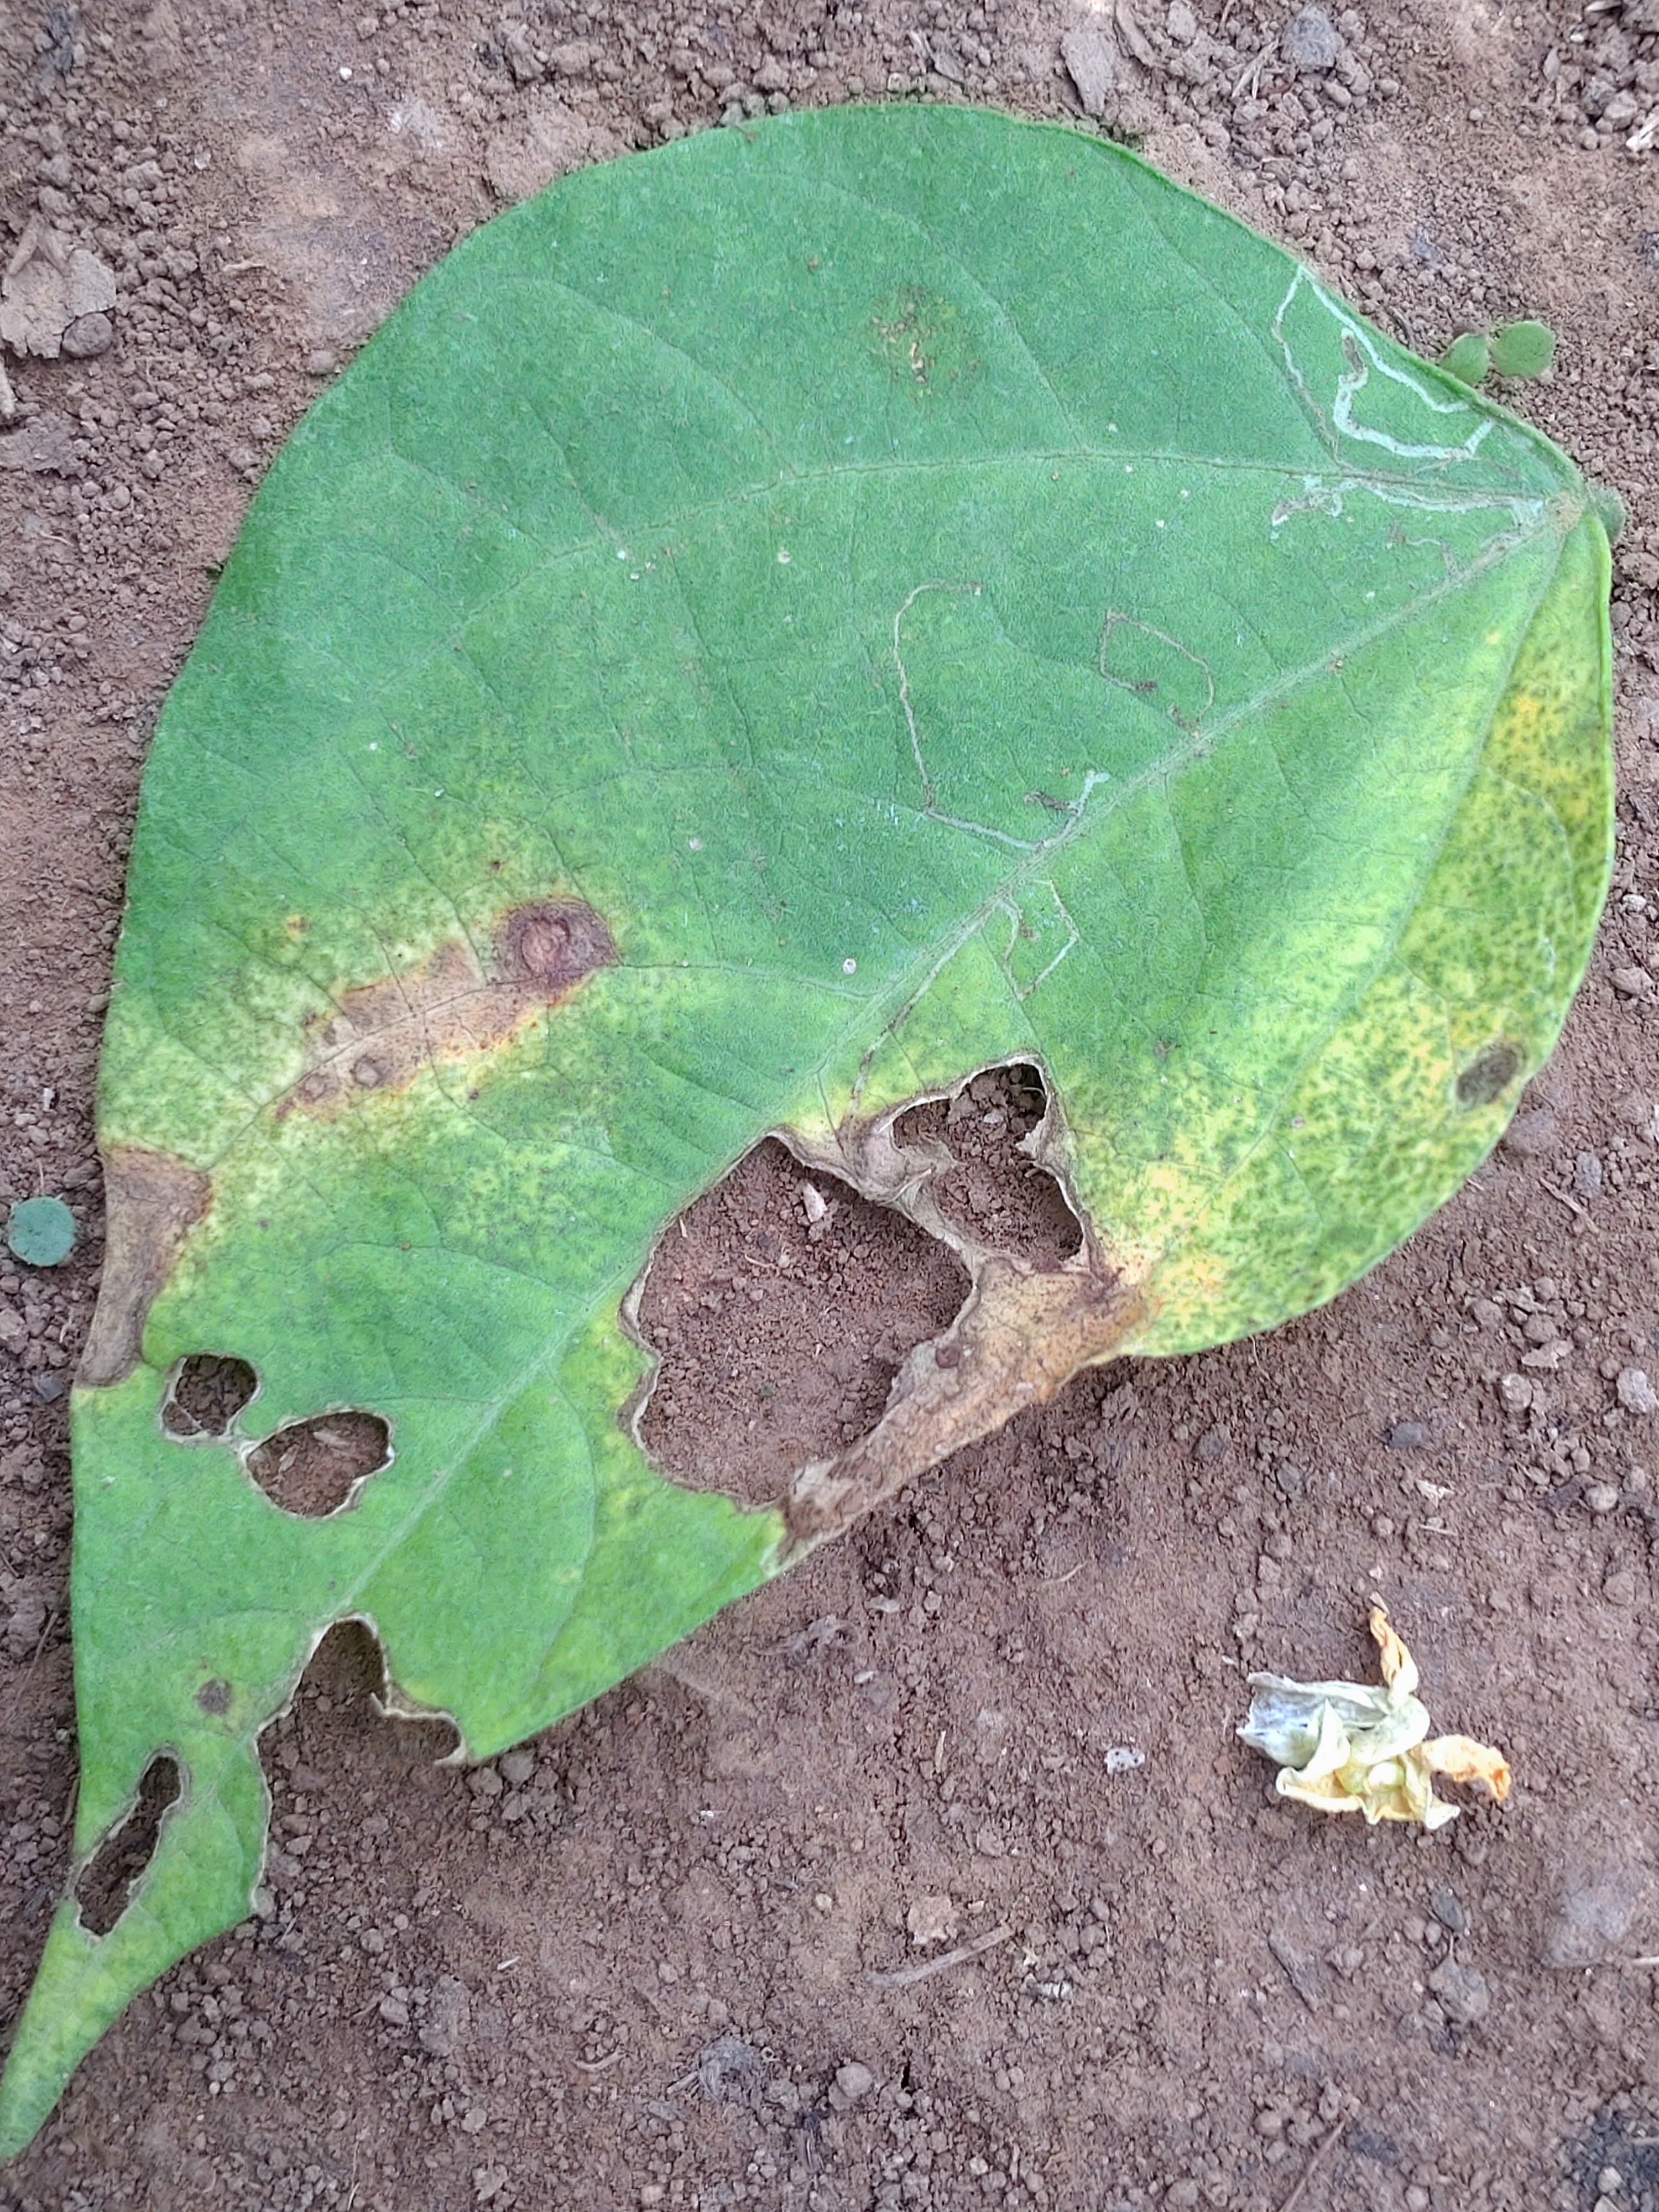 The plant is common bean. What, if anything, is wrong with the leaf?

anthracnose
